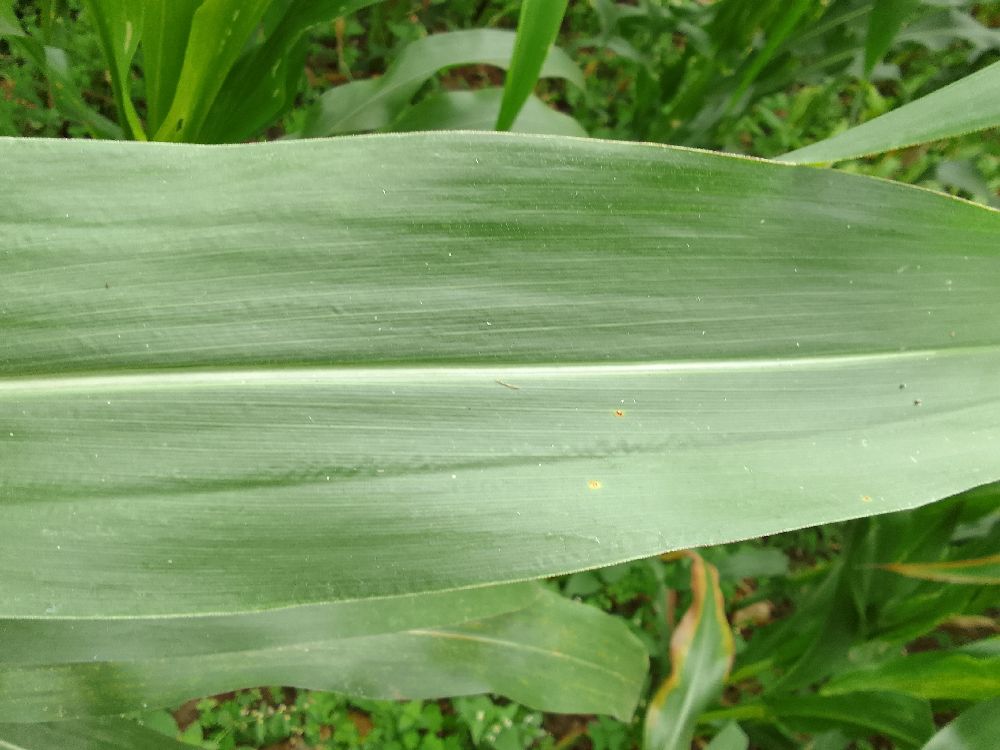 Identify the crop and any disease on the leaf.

maize, healthy
